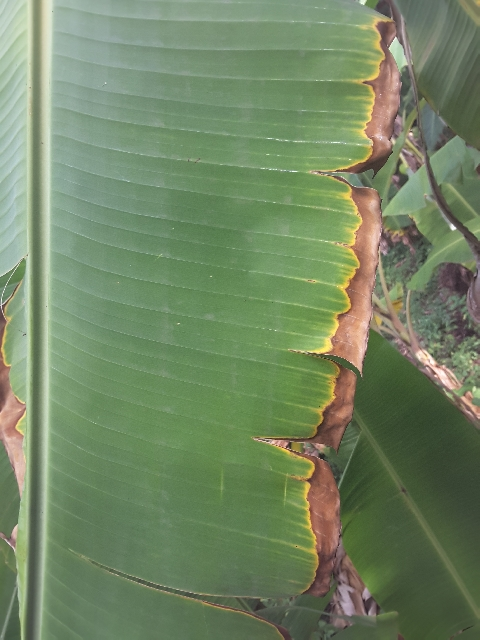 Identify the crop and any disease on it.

banana, fusarium wilt race 1
